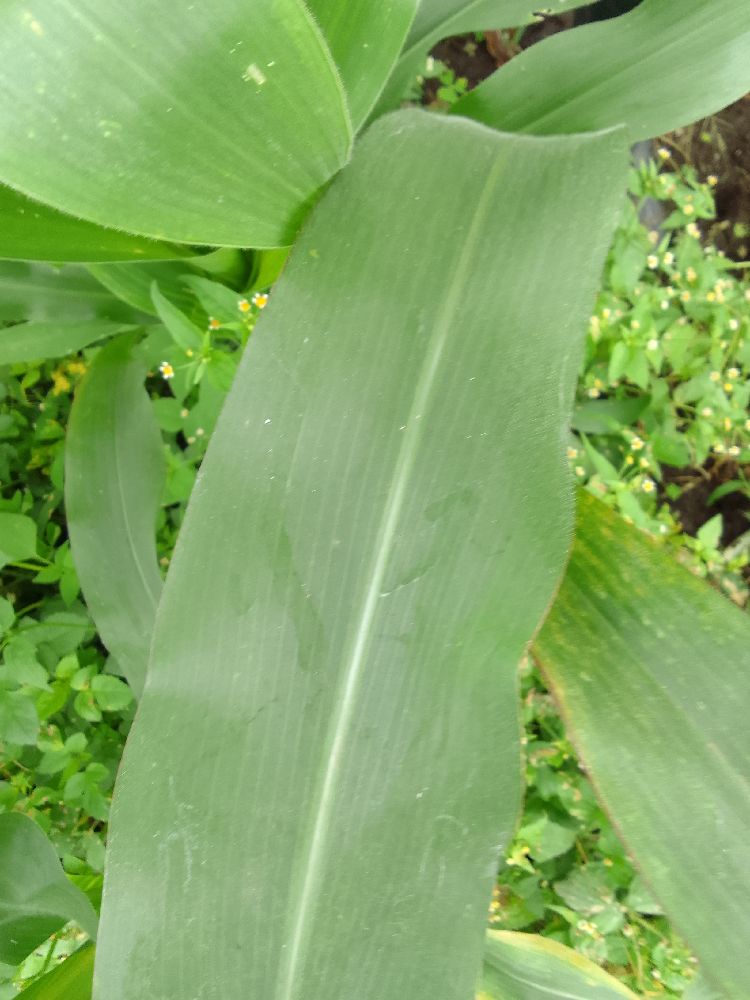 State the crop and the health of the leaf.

maize, healthy
